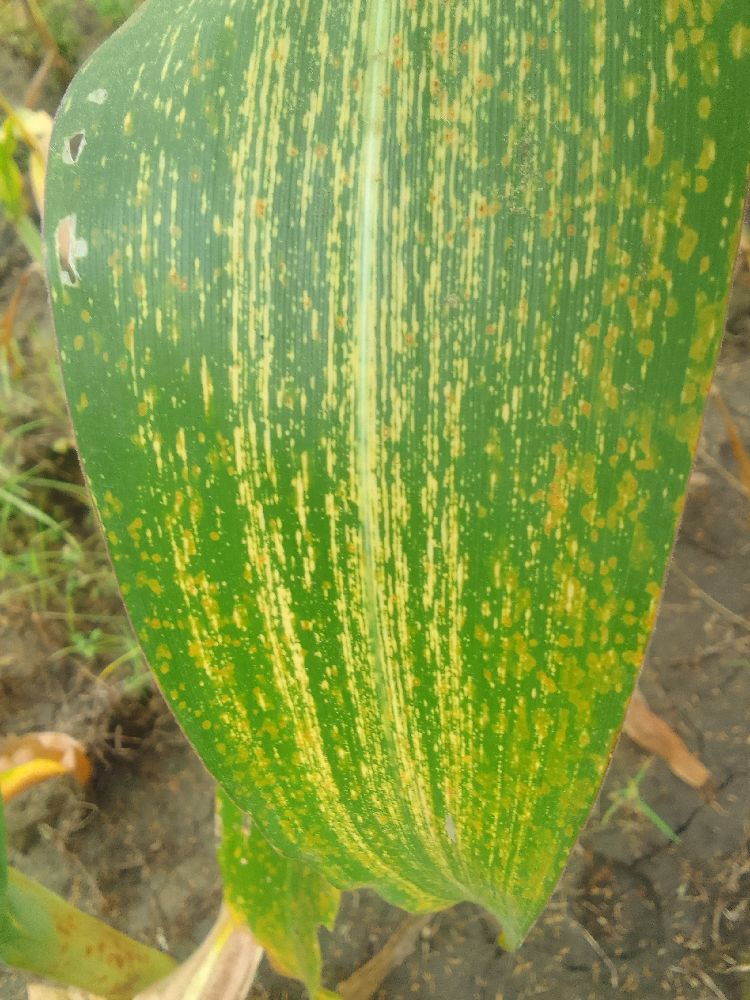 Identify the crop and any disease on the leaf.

maize, maize streak virus
